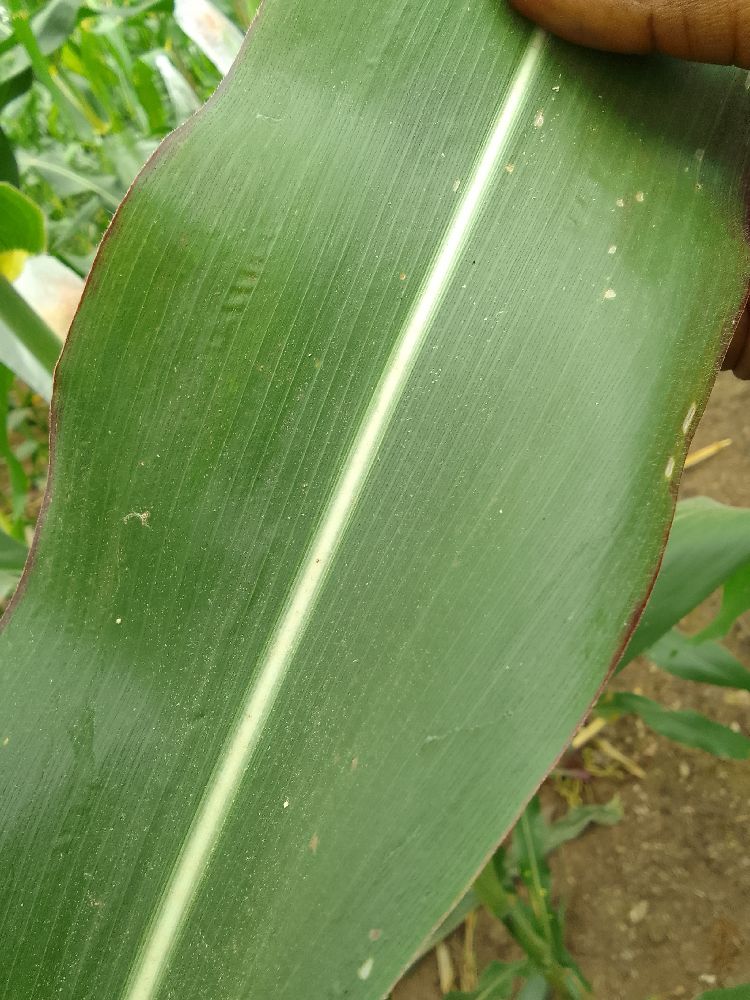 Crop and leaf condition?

maize, healthy
